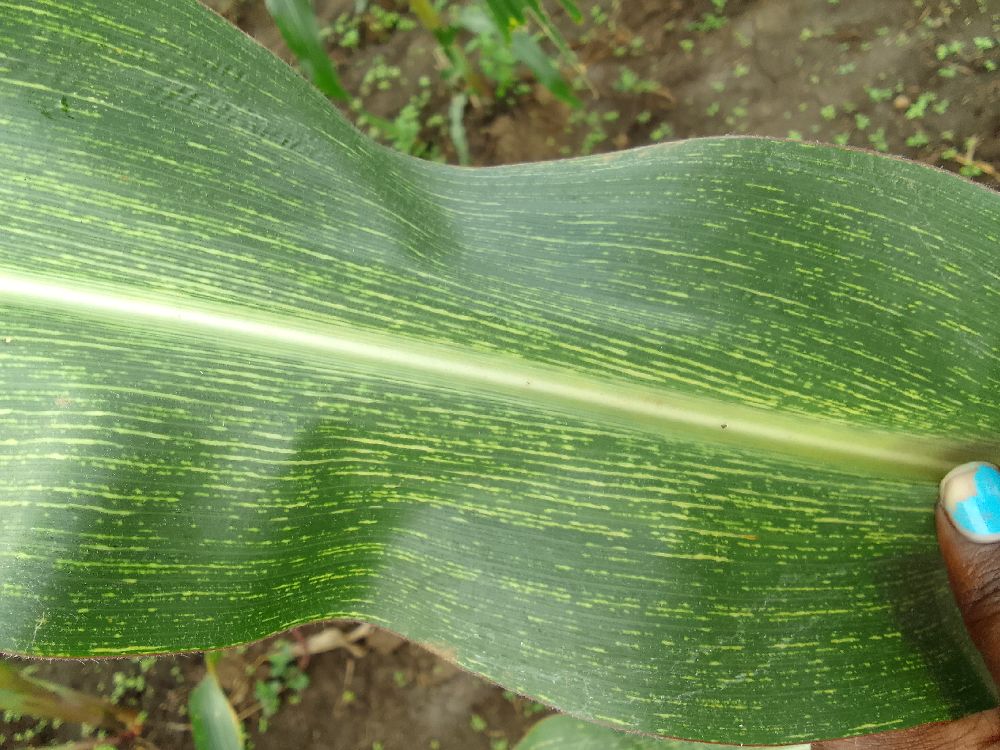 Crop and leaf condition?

maize, maize streak virus
